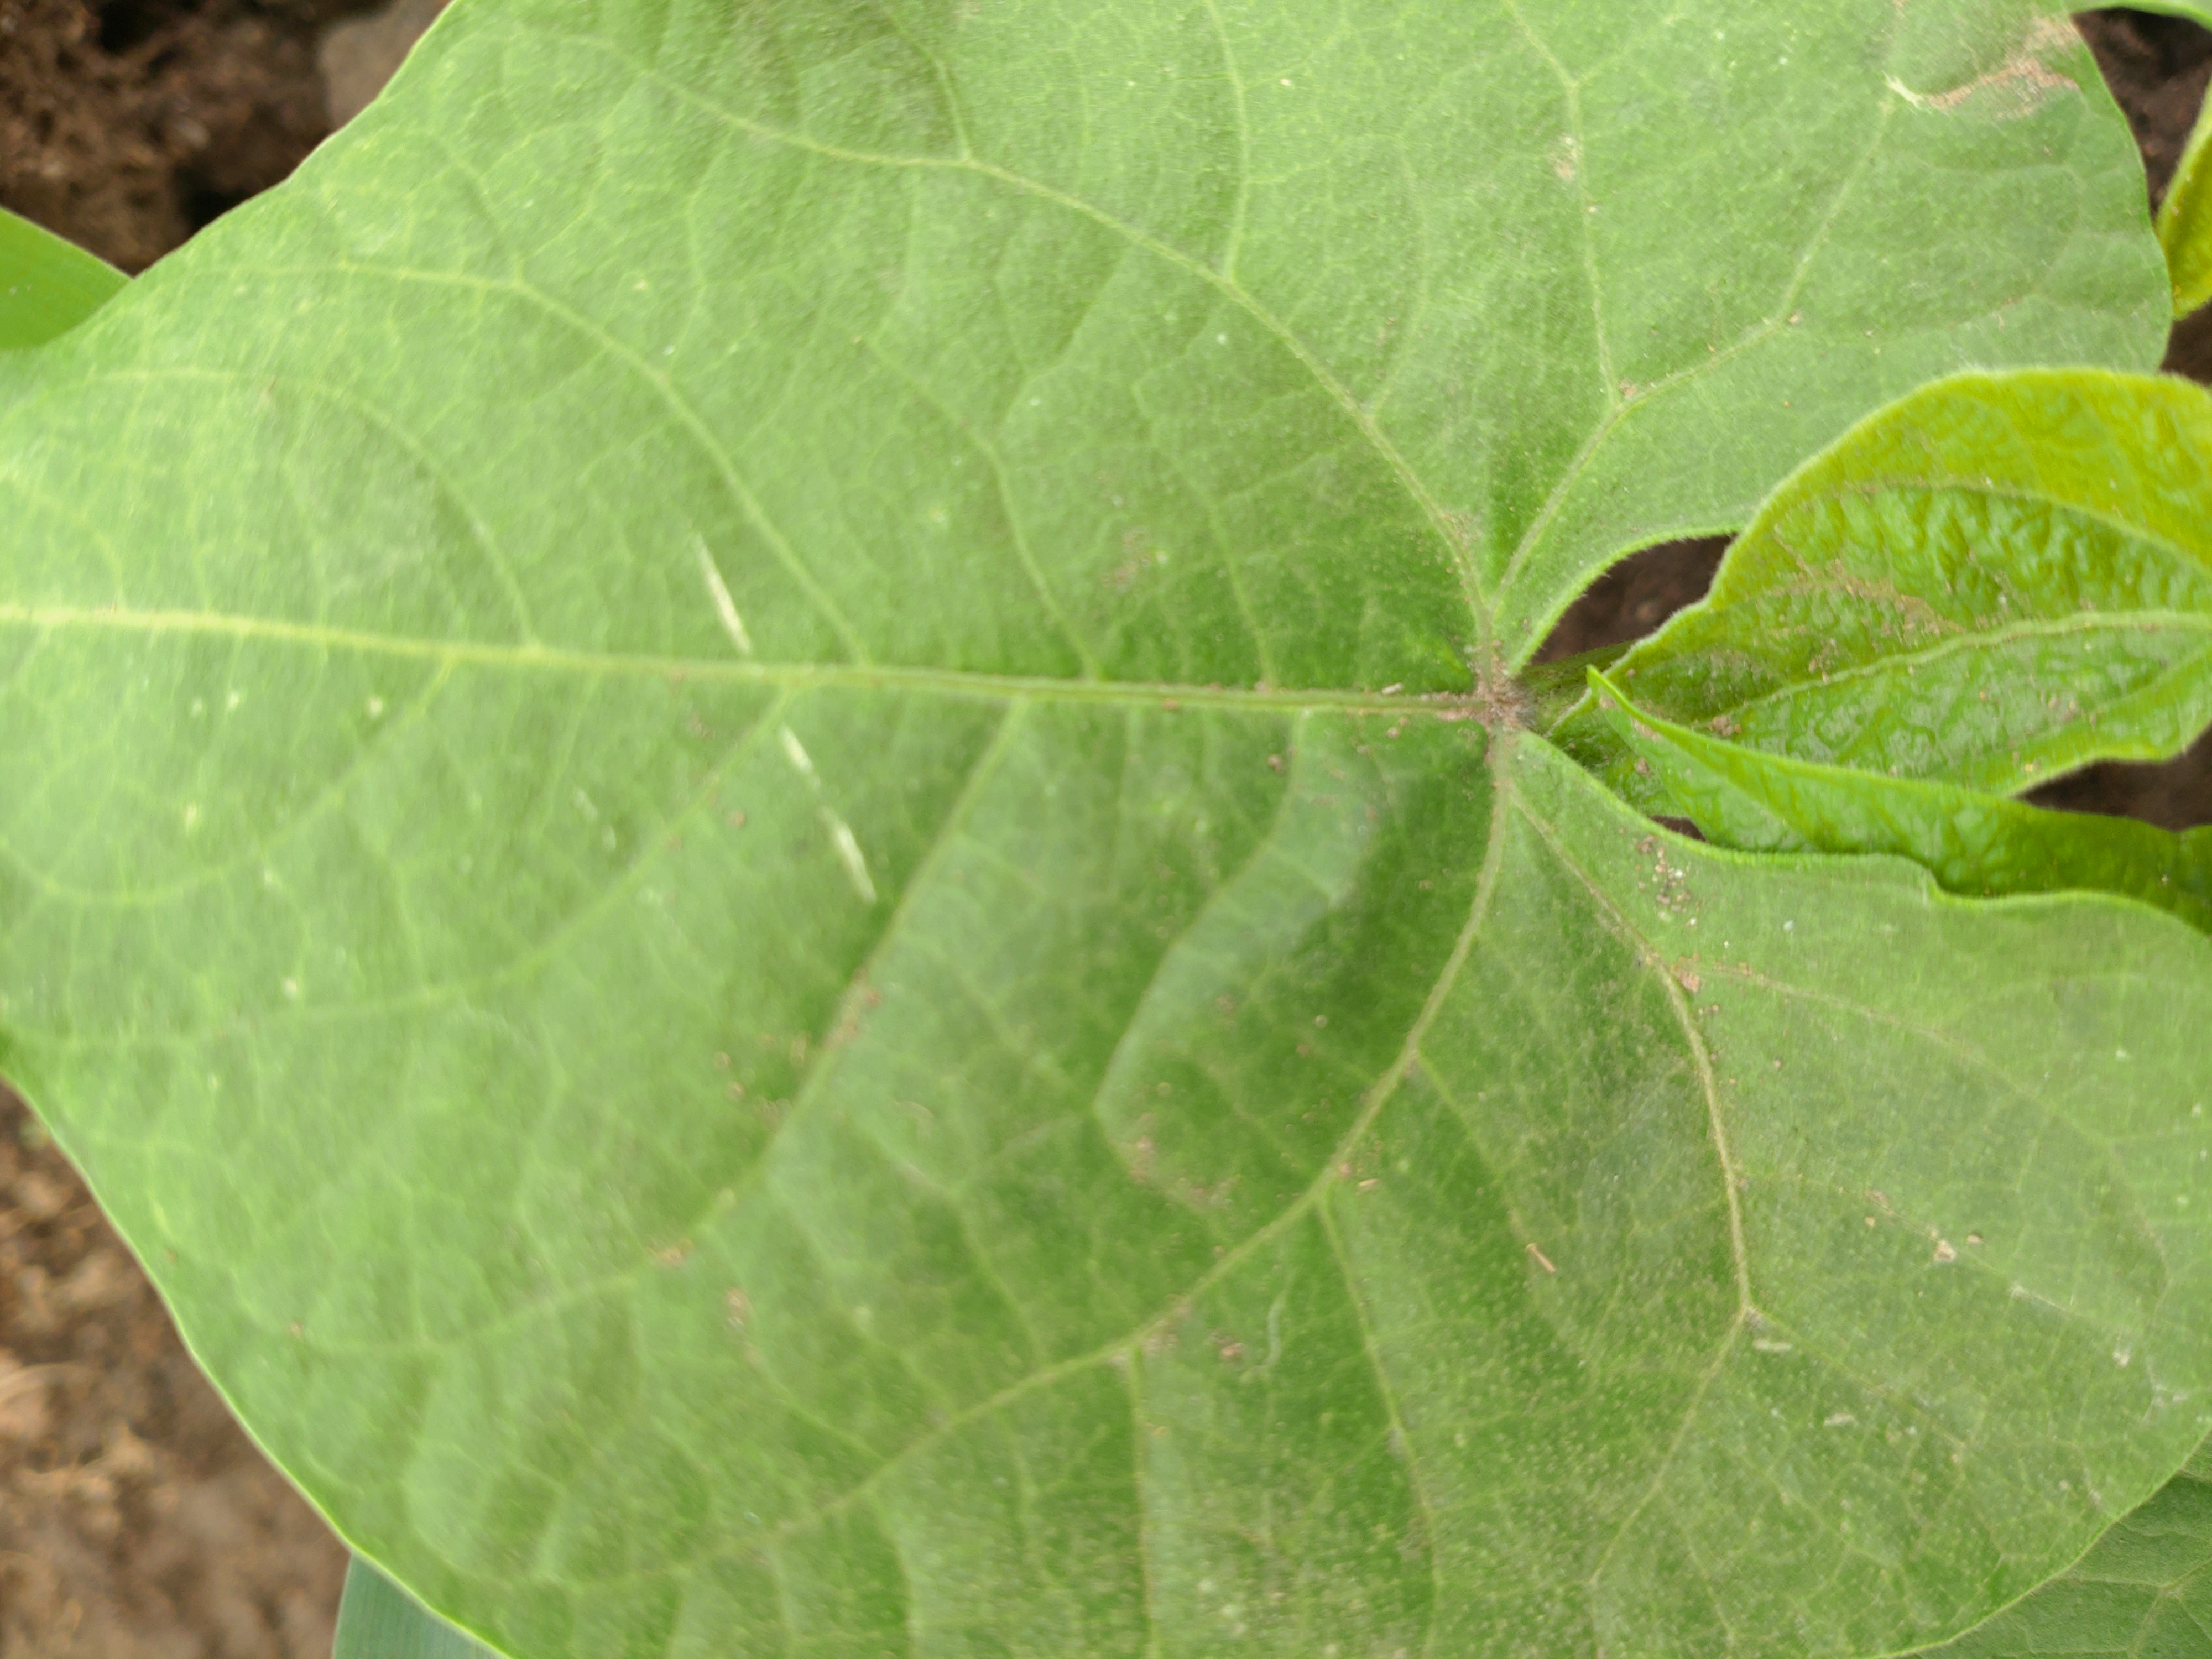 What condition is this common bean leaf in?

healthy
